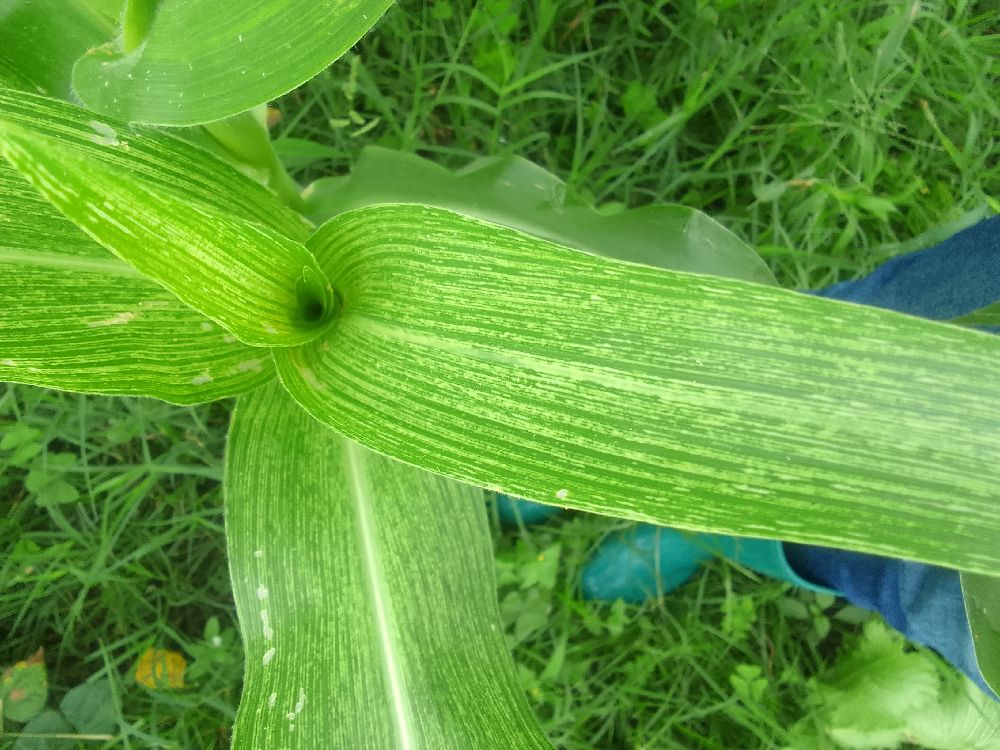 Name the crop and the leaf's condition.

maize, maize streak virus
